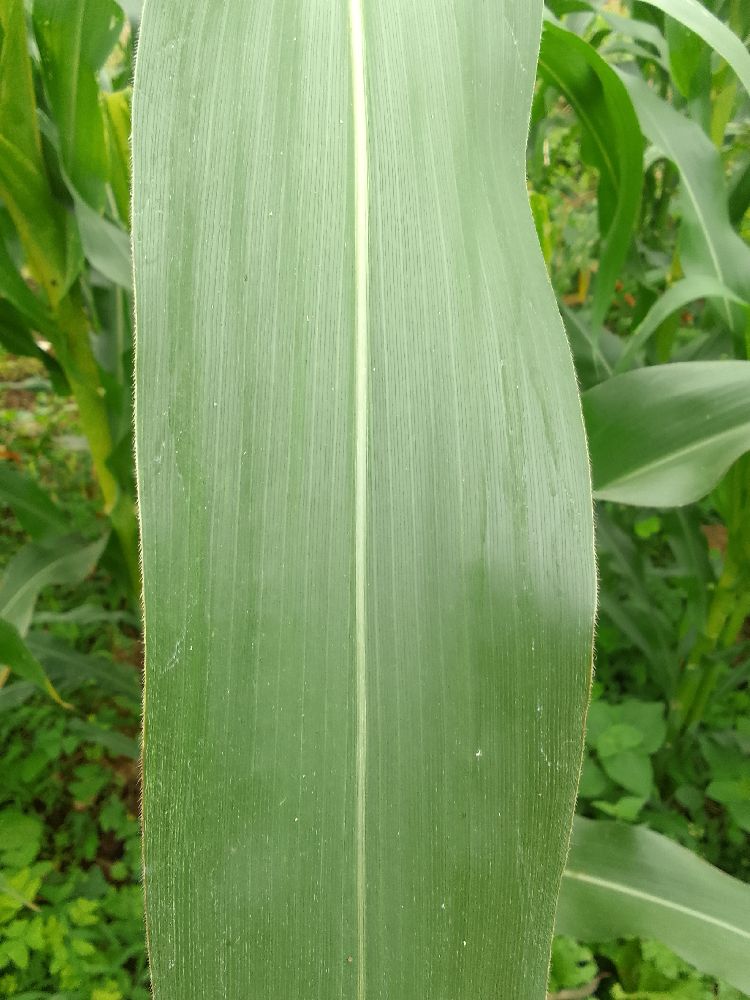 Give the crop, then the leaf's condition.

maize, healthy
